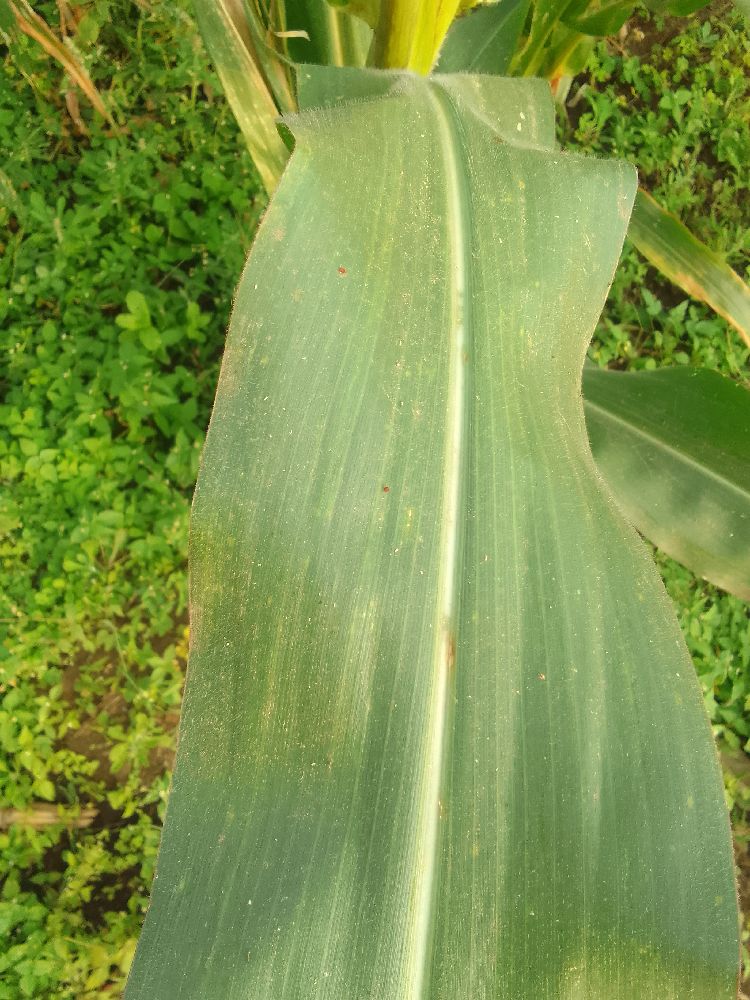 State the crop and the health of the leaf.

maize, healthy
